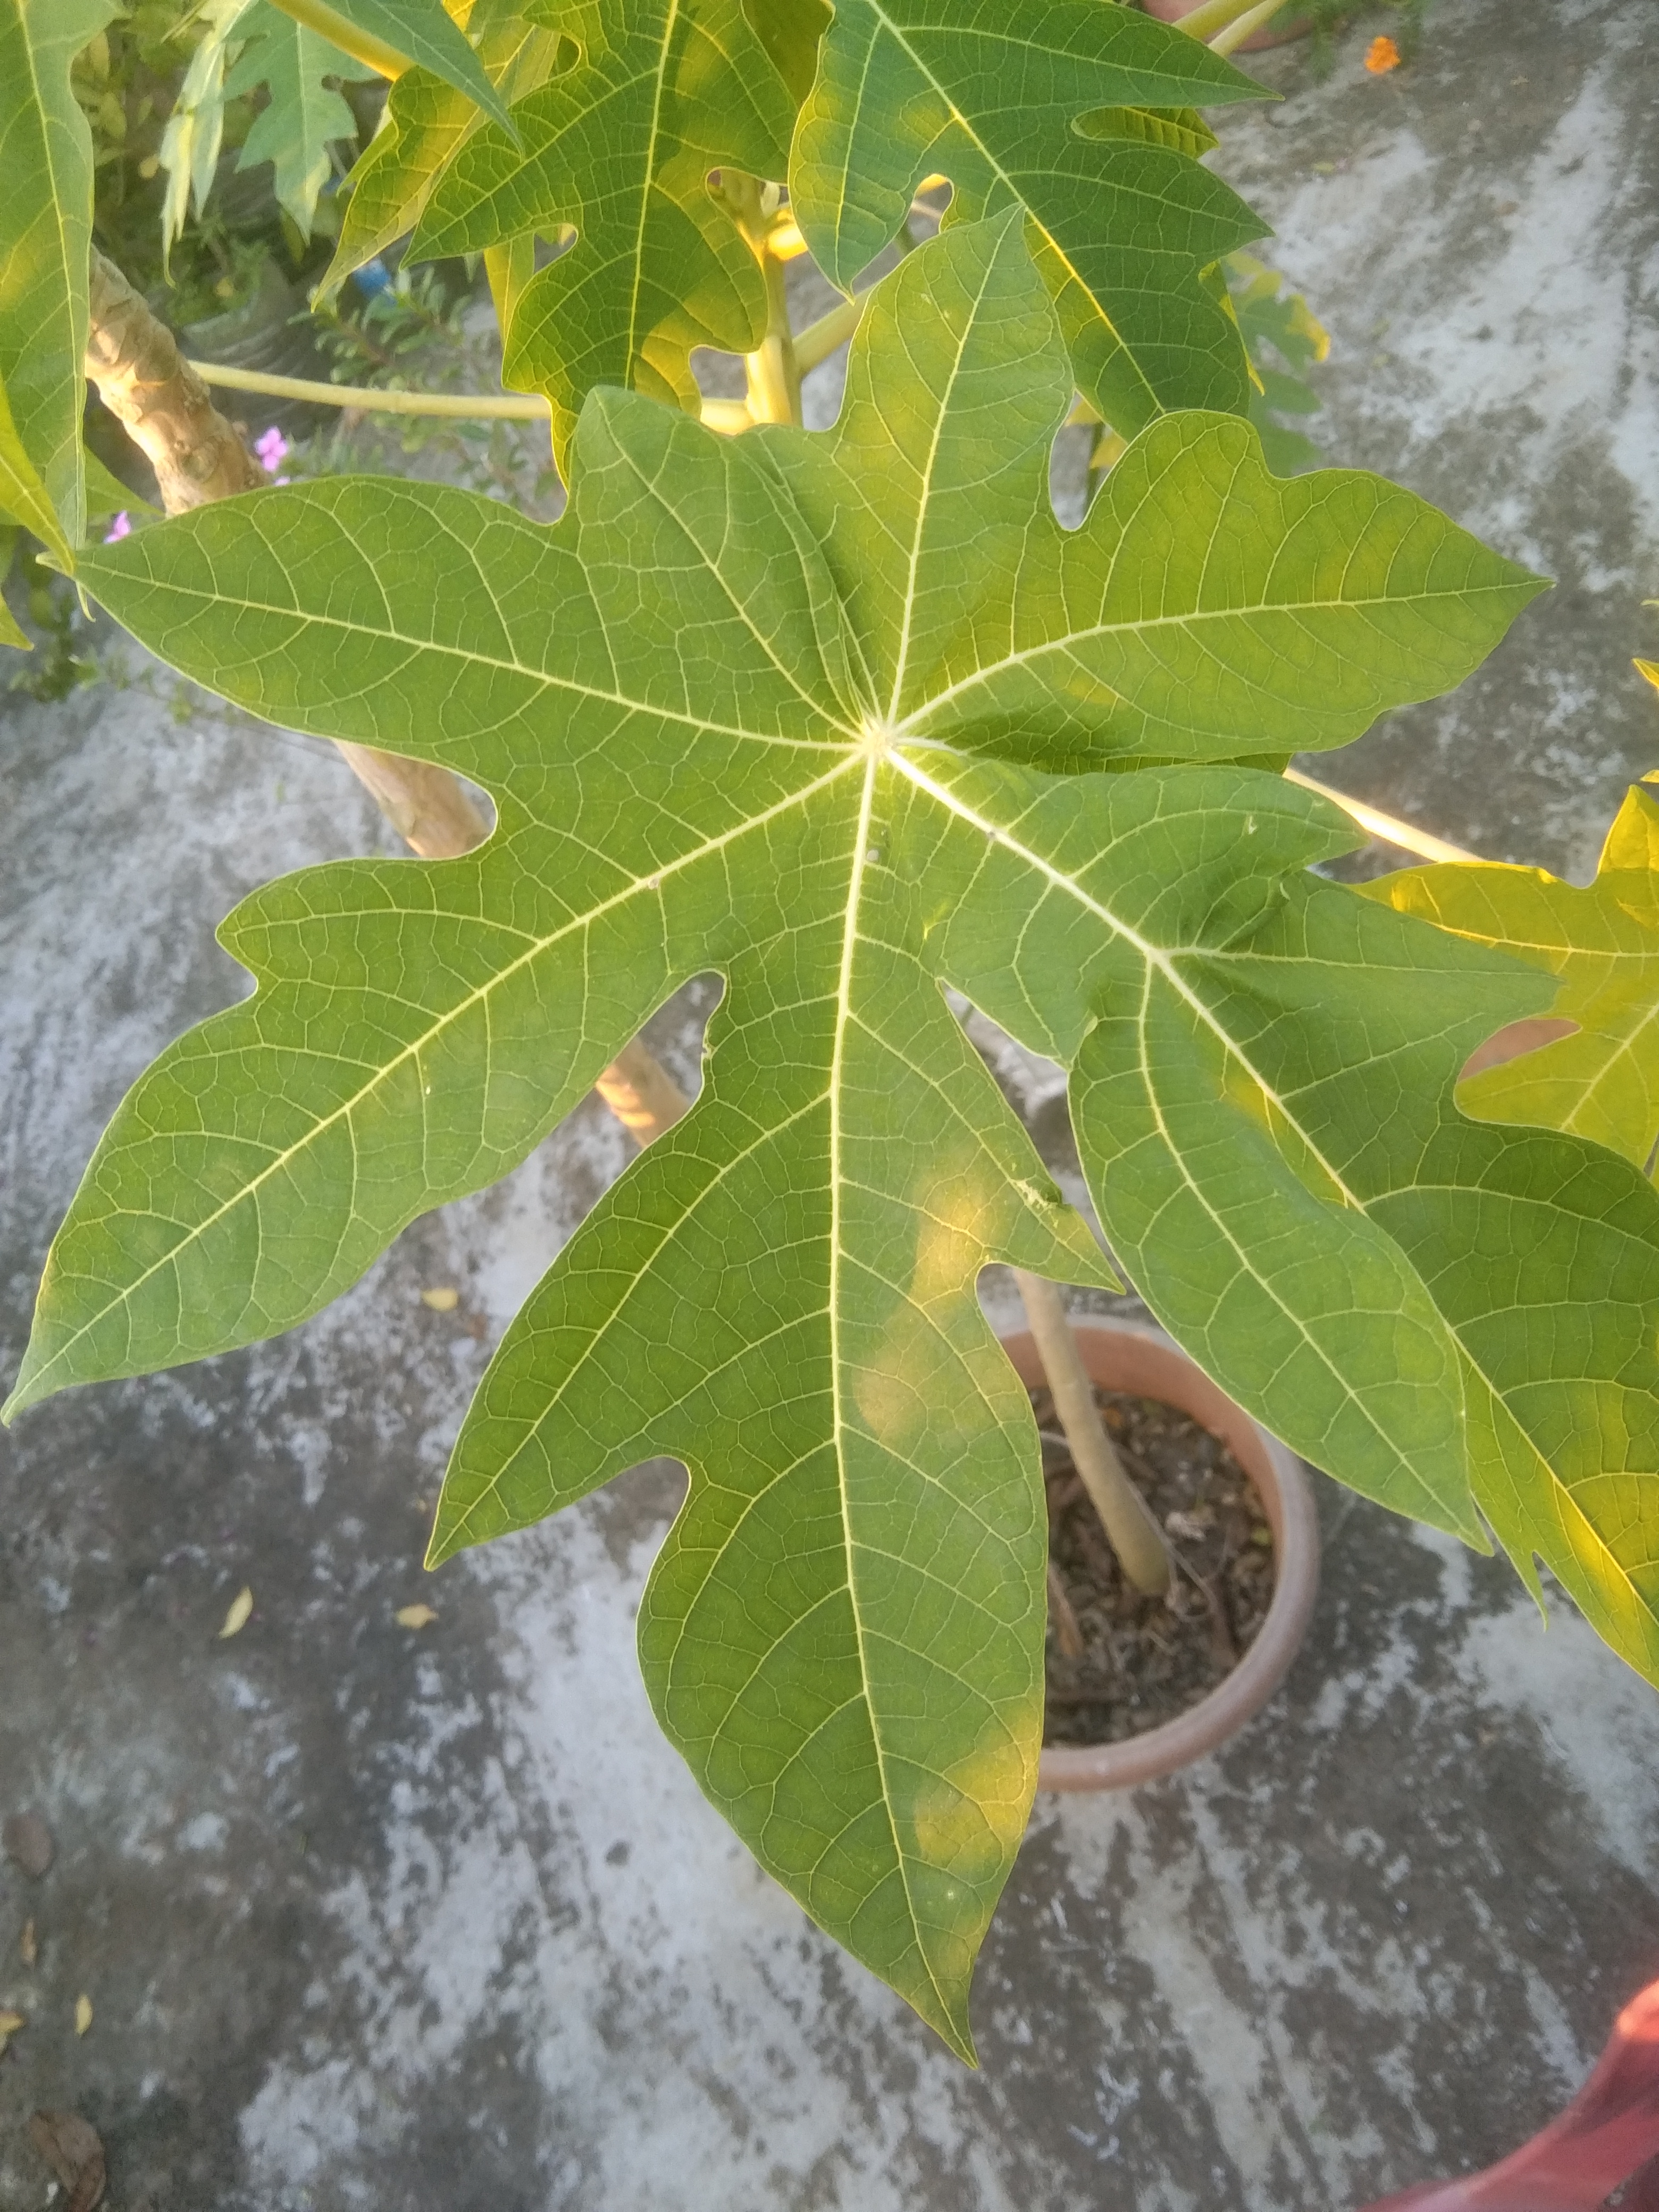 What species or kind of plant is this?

papaya
